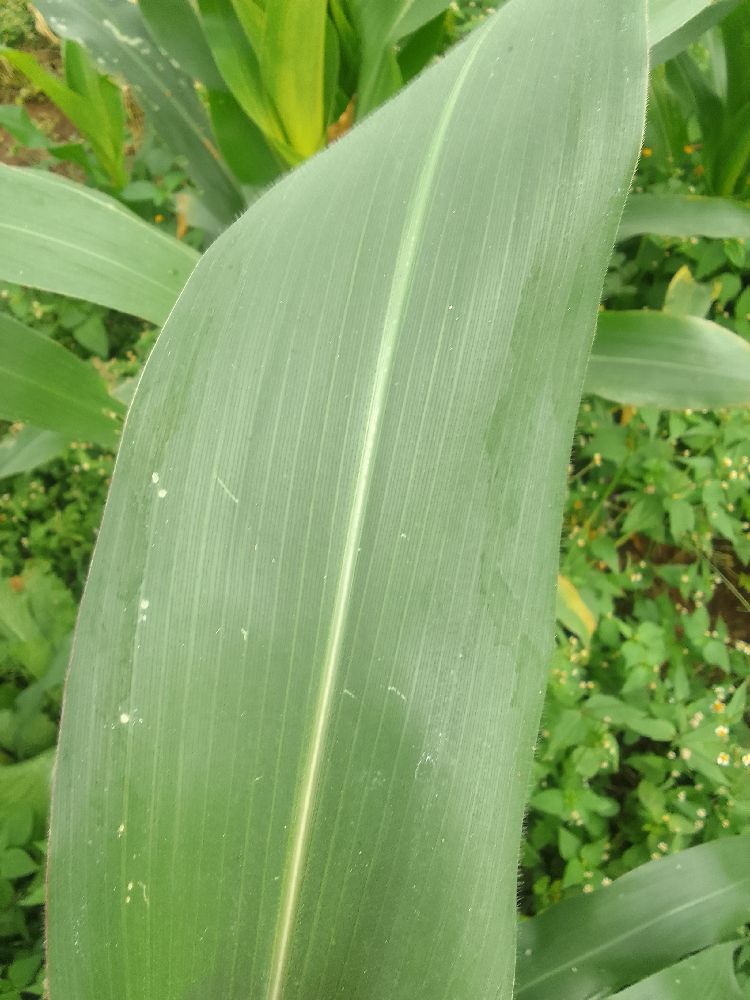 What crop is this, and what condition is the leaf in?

maize, healthy
